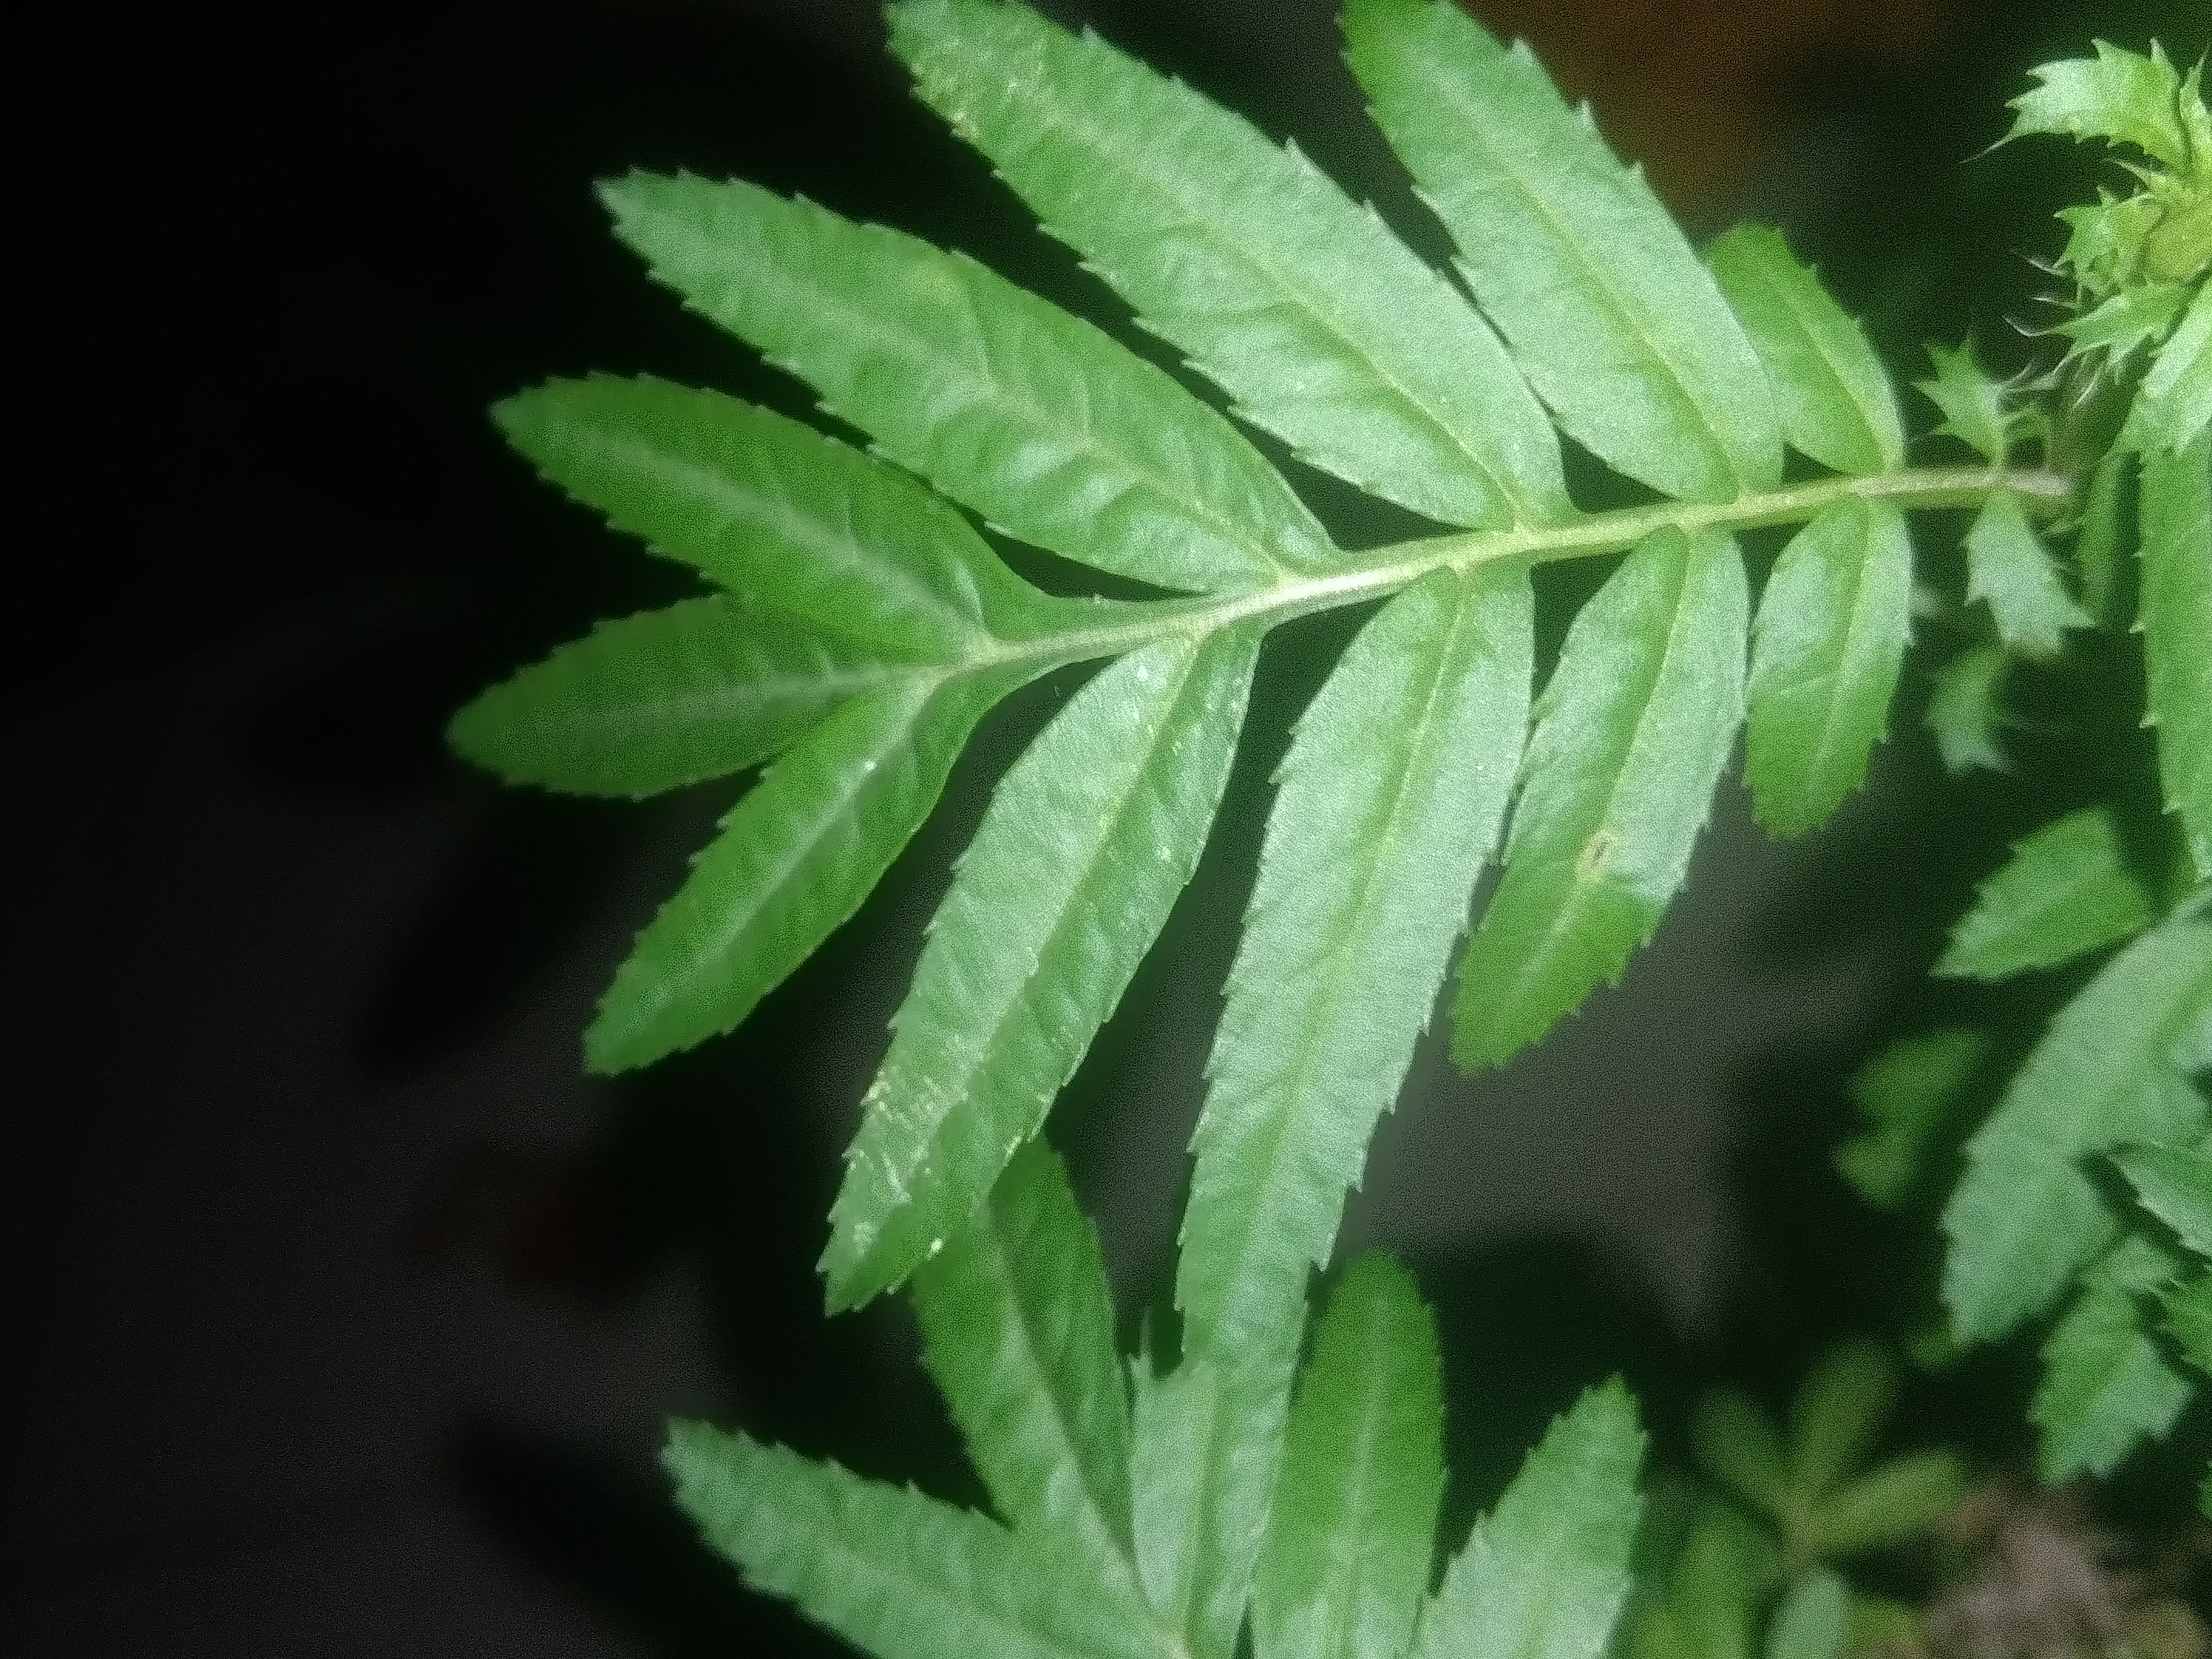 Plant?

marigold
